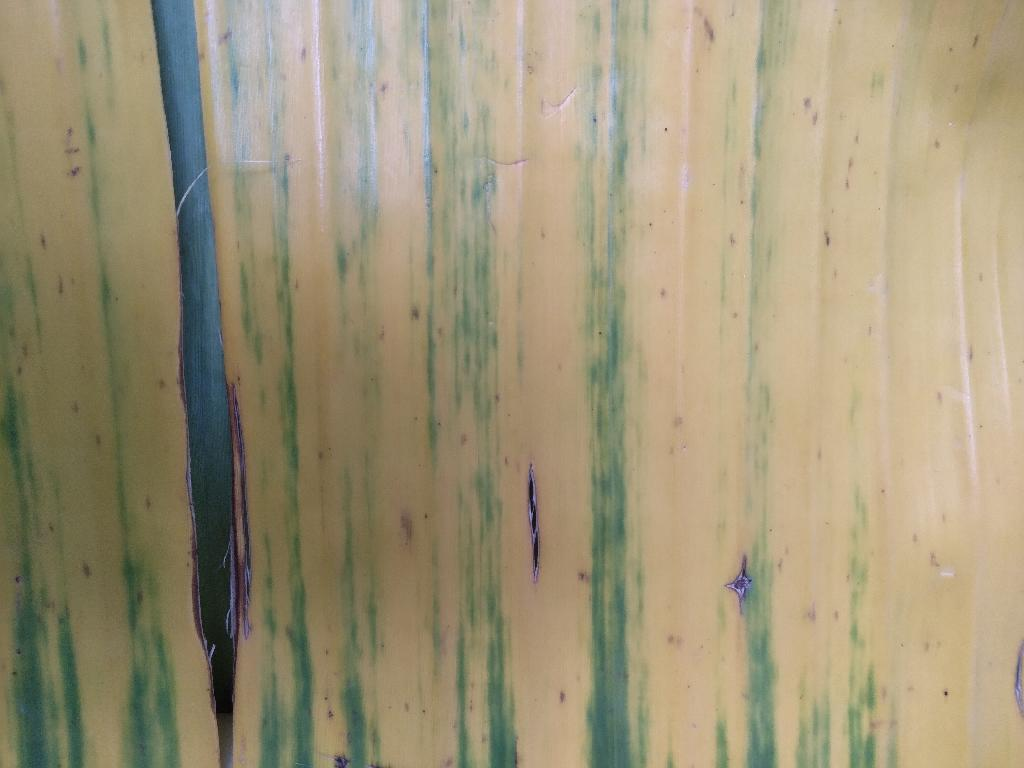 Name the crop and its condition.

banana, fusarium wilt race 1
